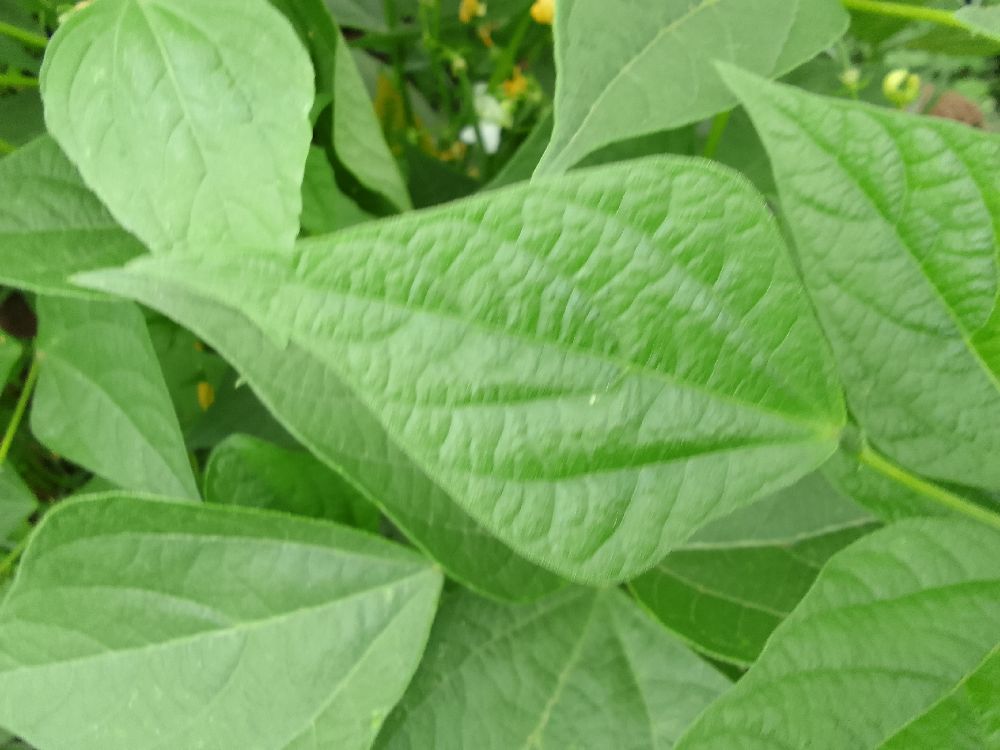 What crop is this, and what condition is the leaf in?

common bean, healthy
